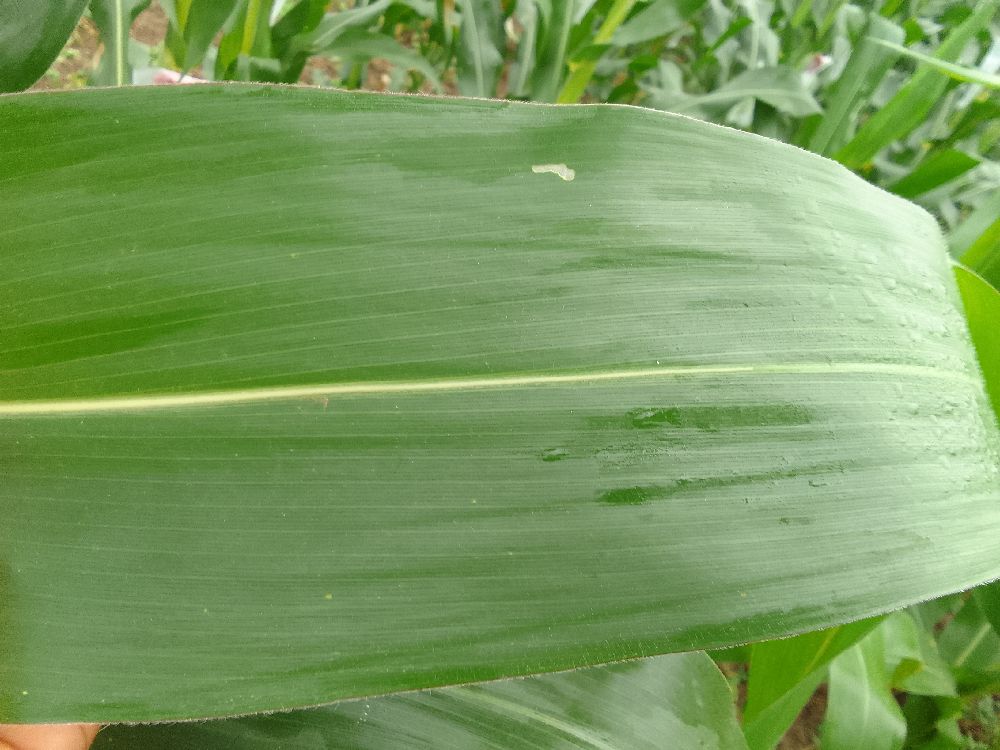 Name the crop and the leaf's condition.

maize, healthy
